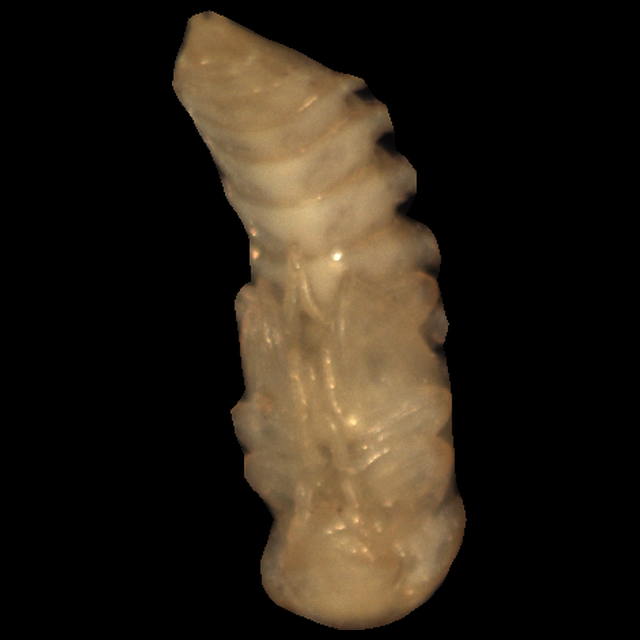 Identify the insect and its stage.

mealworm pupa
